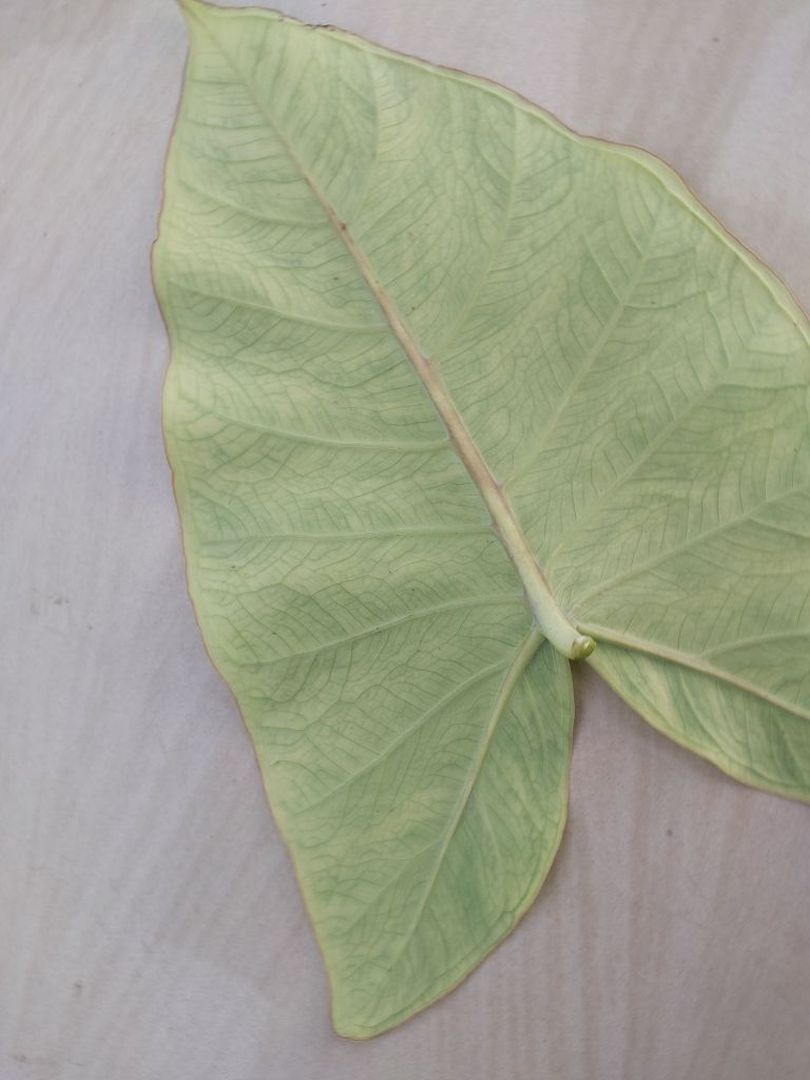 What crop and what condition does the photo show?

taro, mosaic
